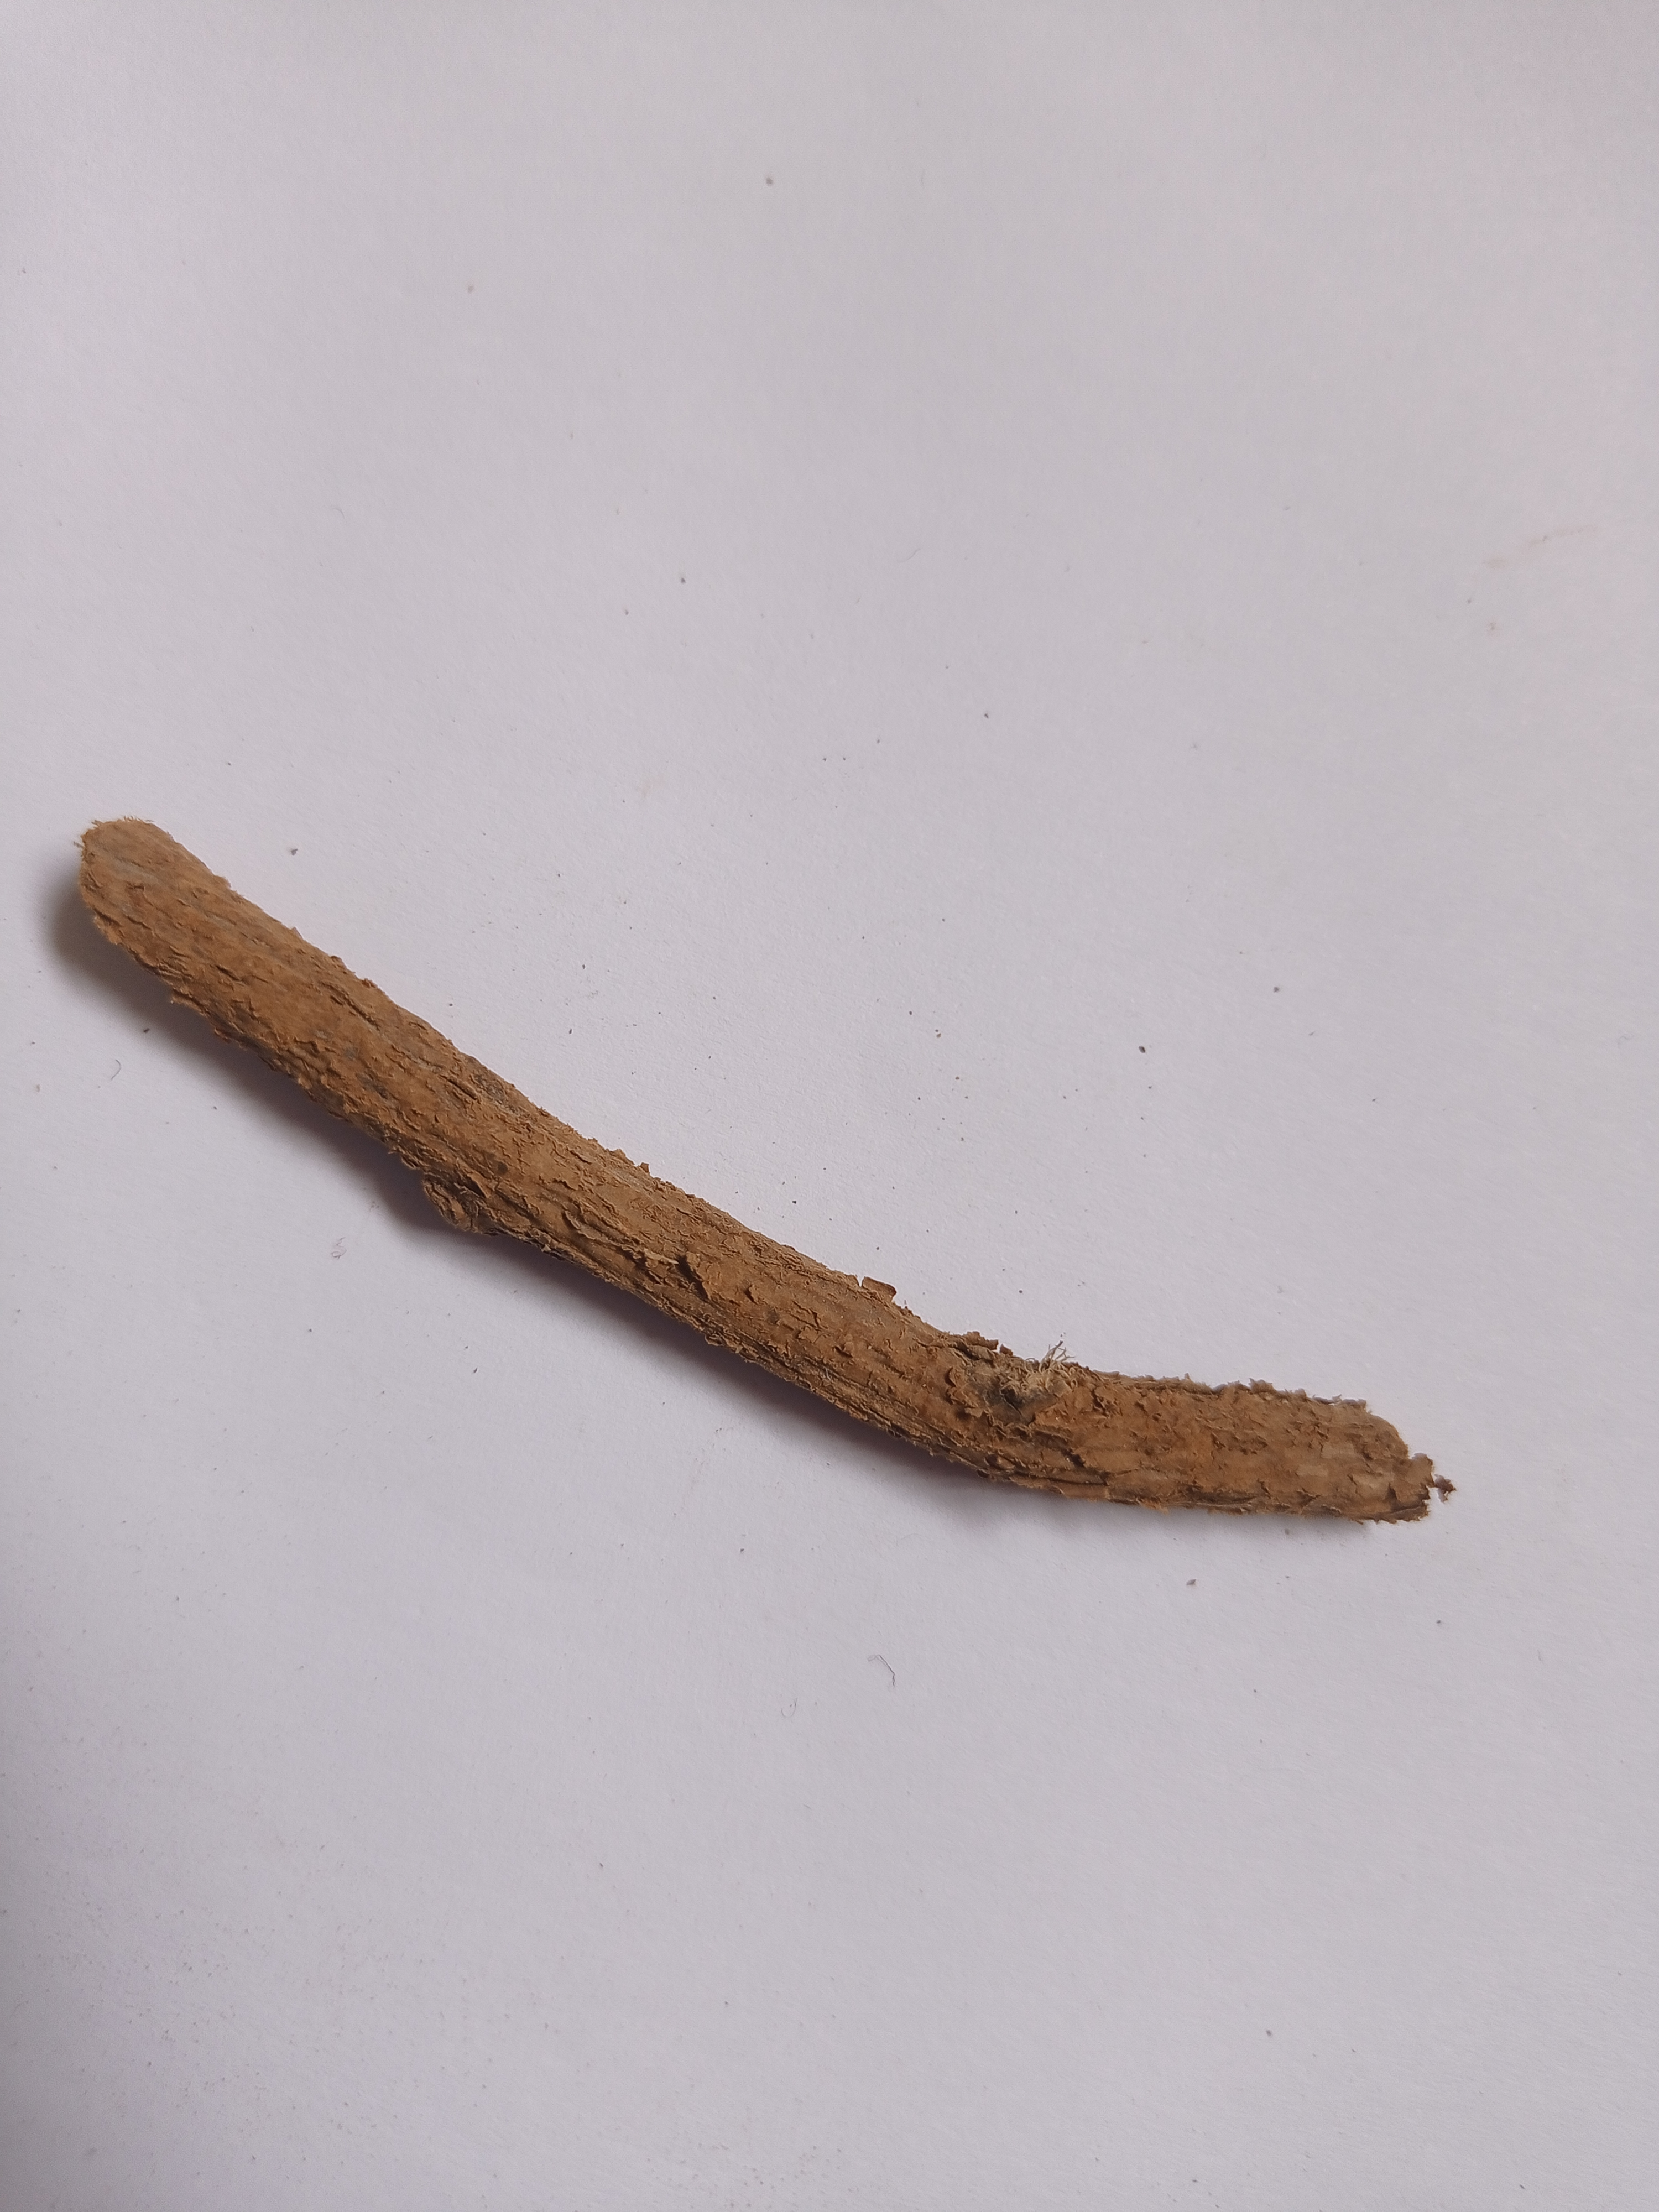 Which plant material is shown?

jesthamadh
